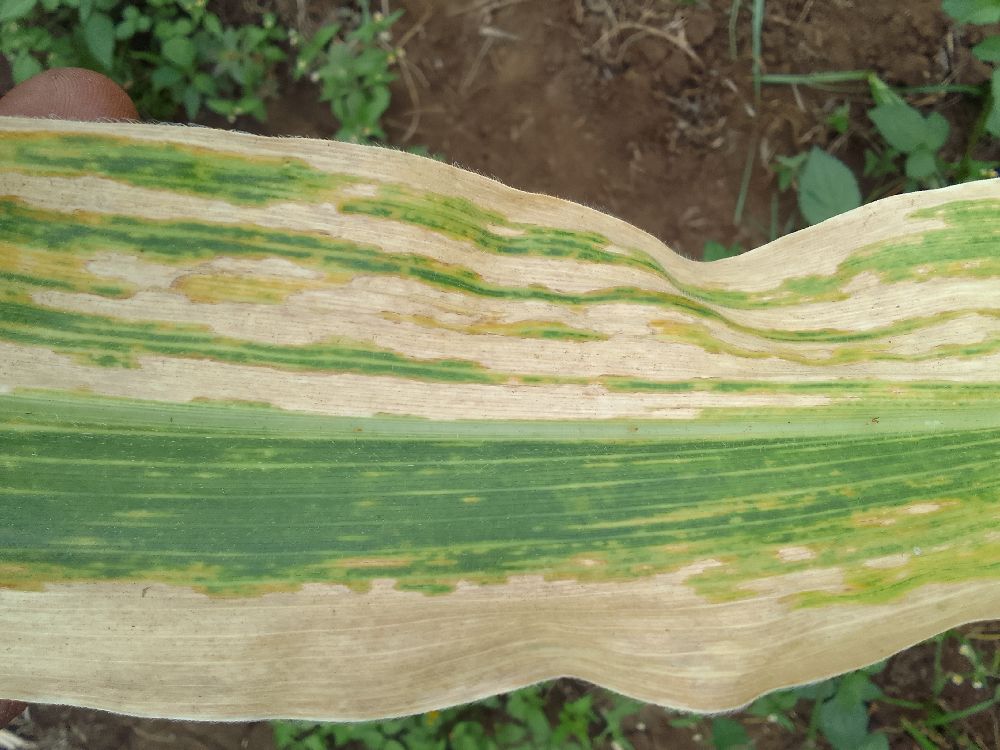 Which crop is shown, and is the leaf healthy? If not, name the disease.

maize, maize lethal necrosis
